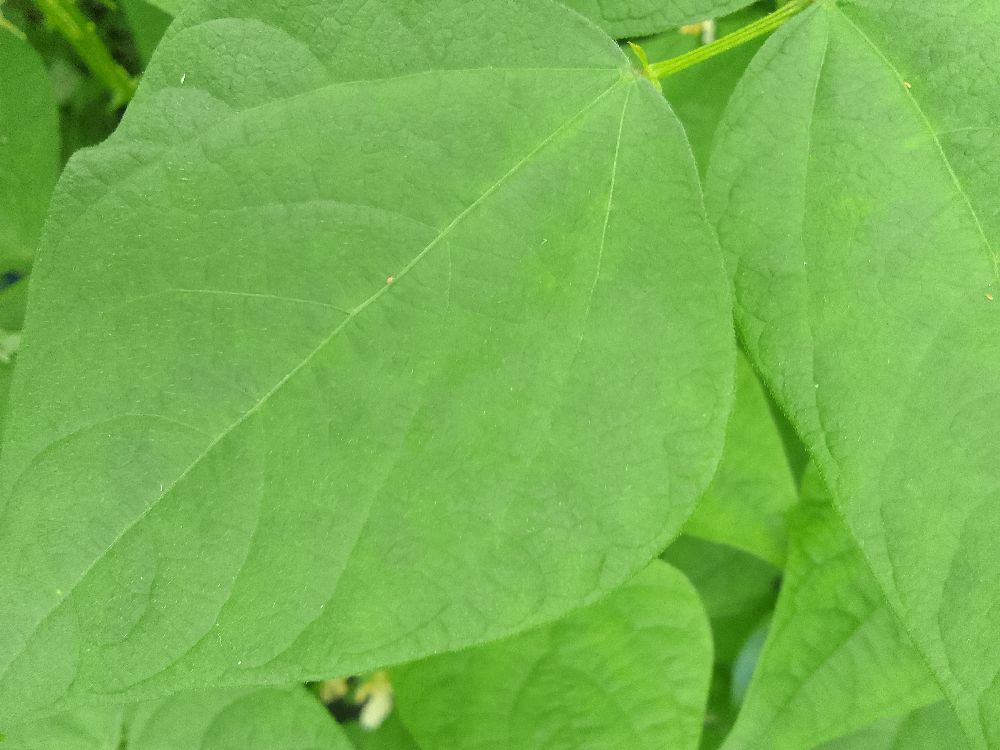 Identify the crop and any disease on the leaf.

common bean, healthy
